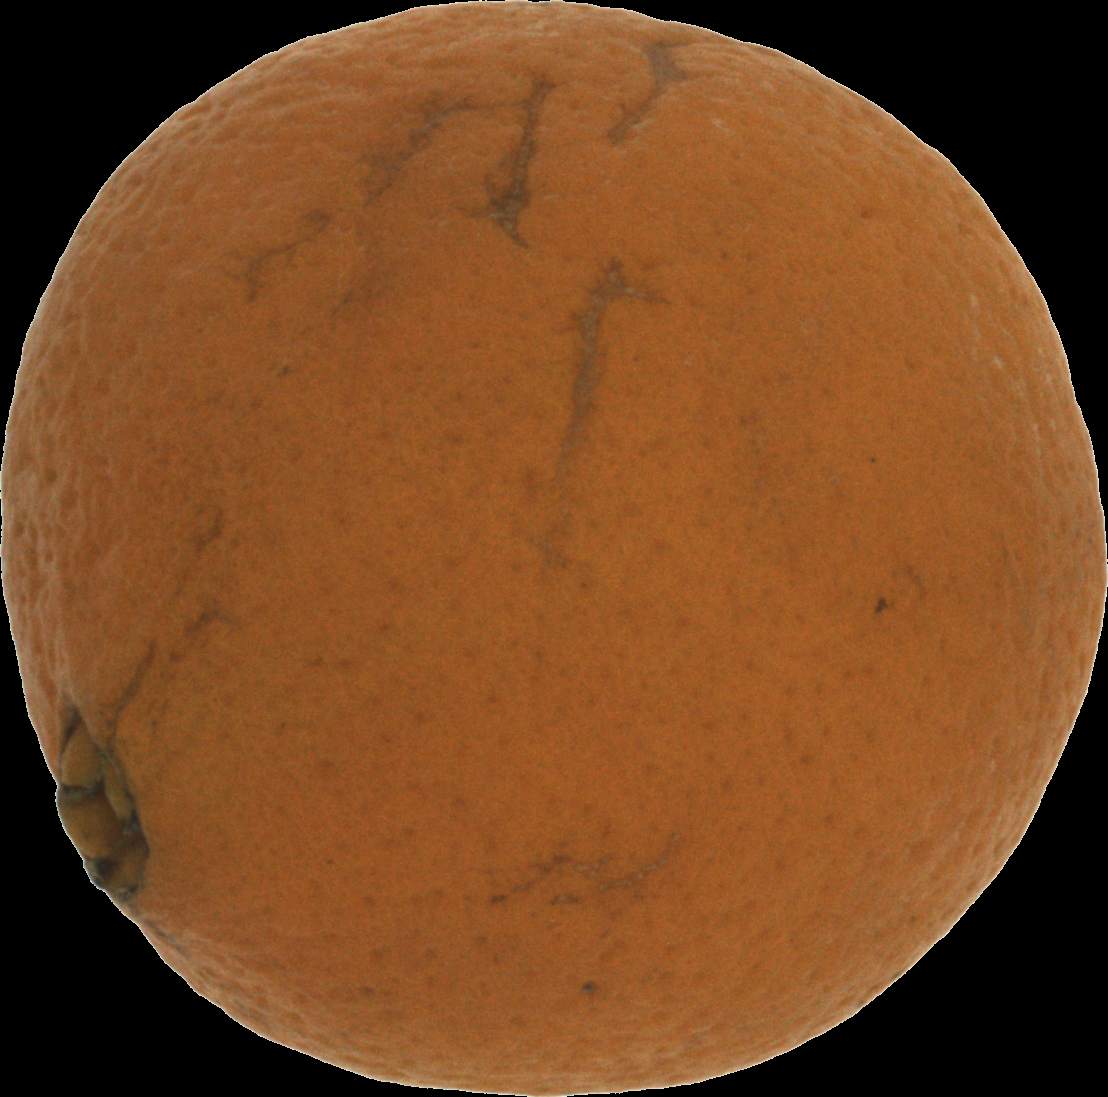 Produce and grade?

orange, bad
